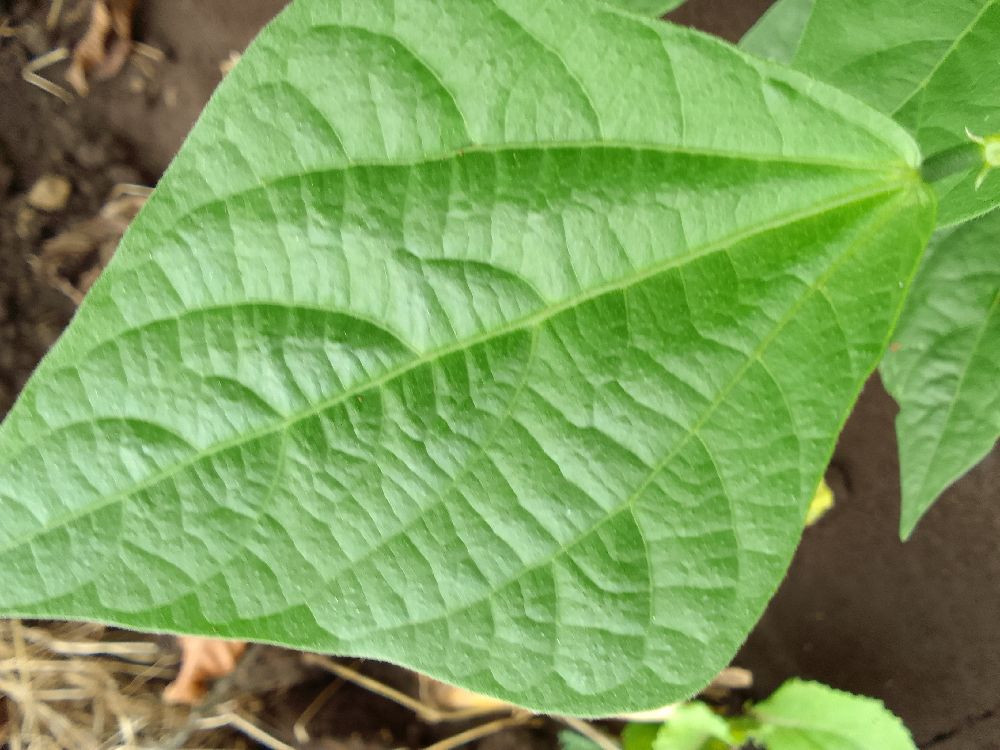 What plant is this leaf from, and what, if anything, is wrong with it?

common bean, healthy
